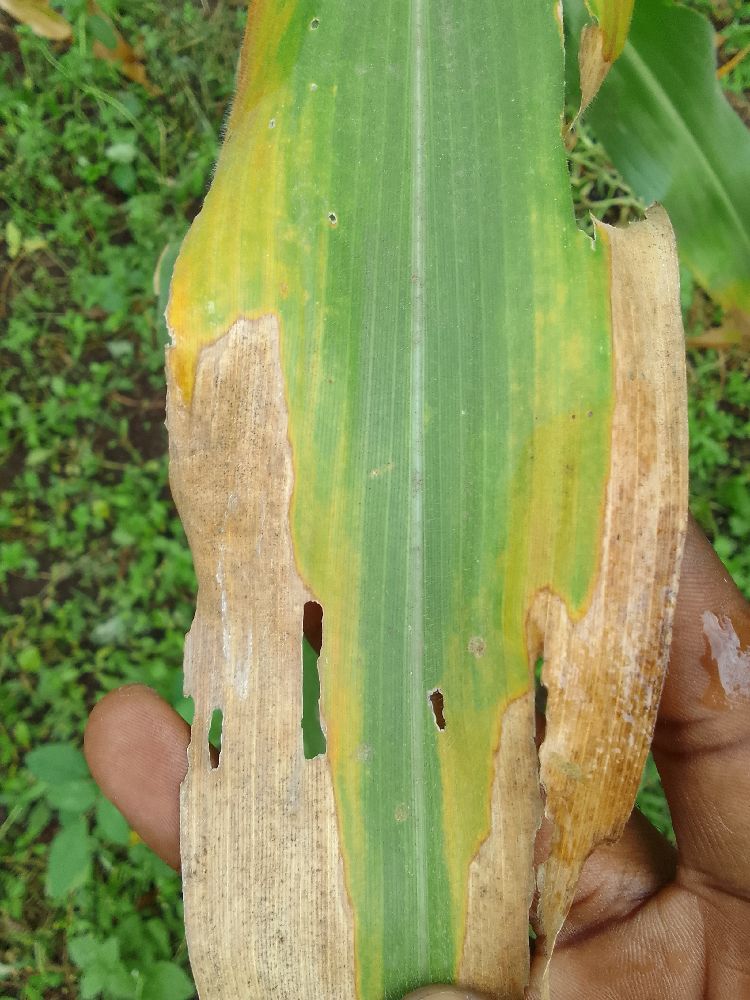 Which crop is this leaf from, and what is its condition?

maize, maize lethal necrosis
